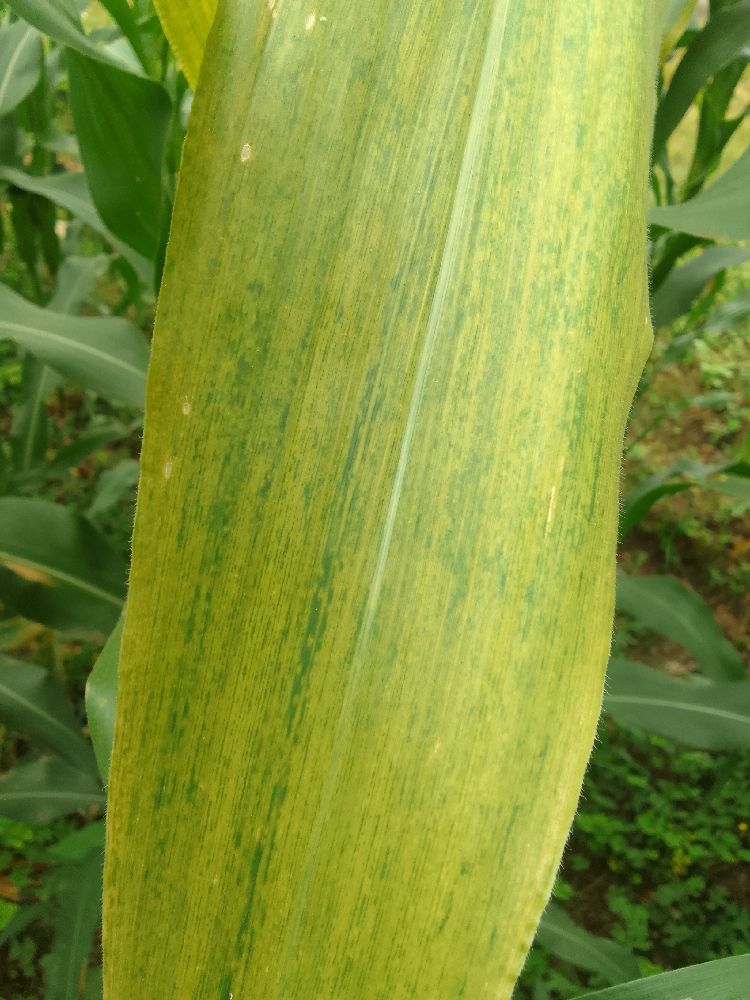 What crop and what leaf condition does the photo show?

maize, maize lethal necrosis
